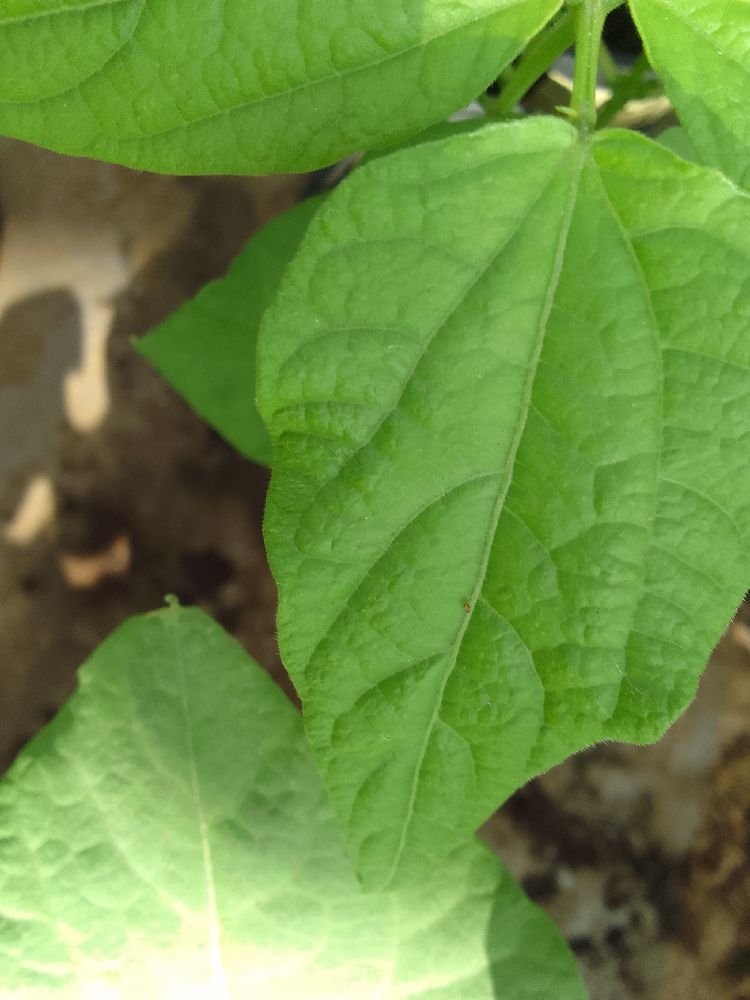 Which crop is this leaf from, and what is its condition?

common bean, healthy
